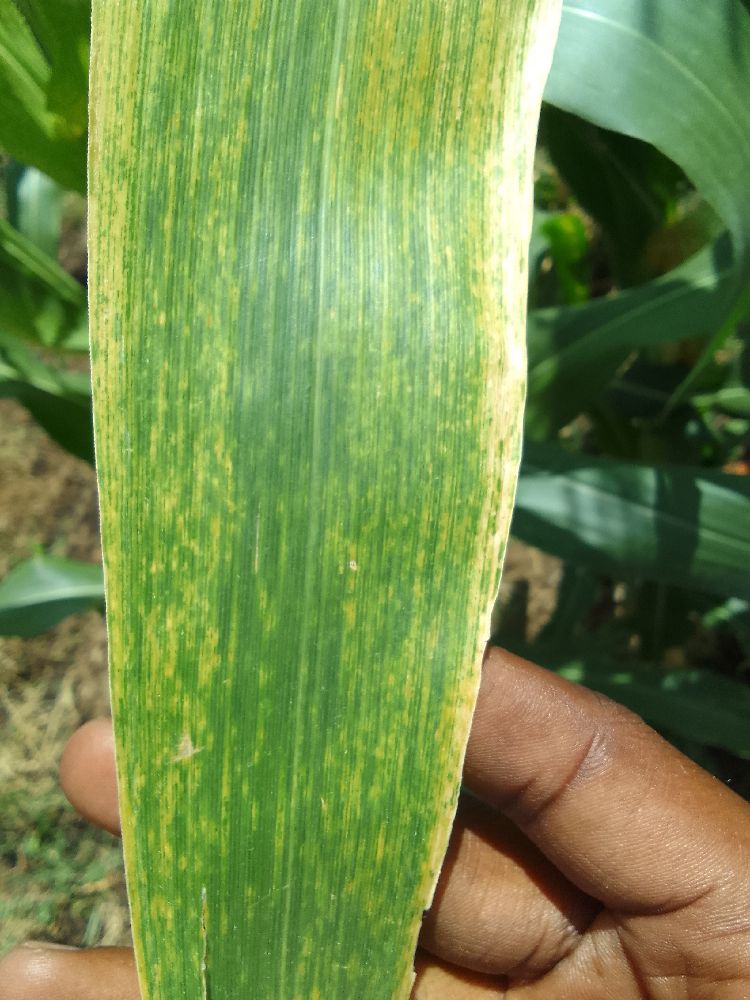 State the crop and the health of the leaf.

maize, maize lethal necrosis
